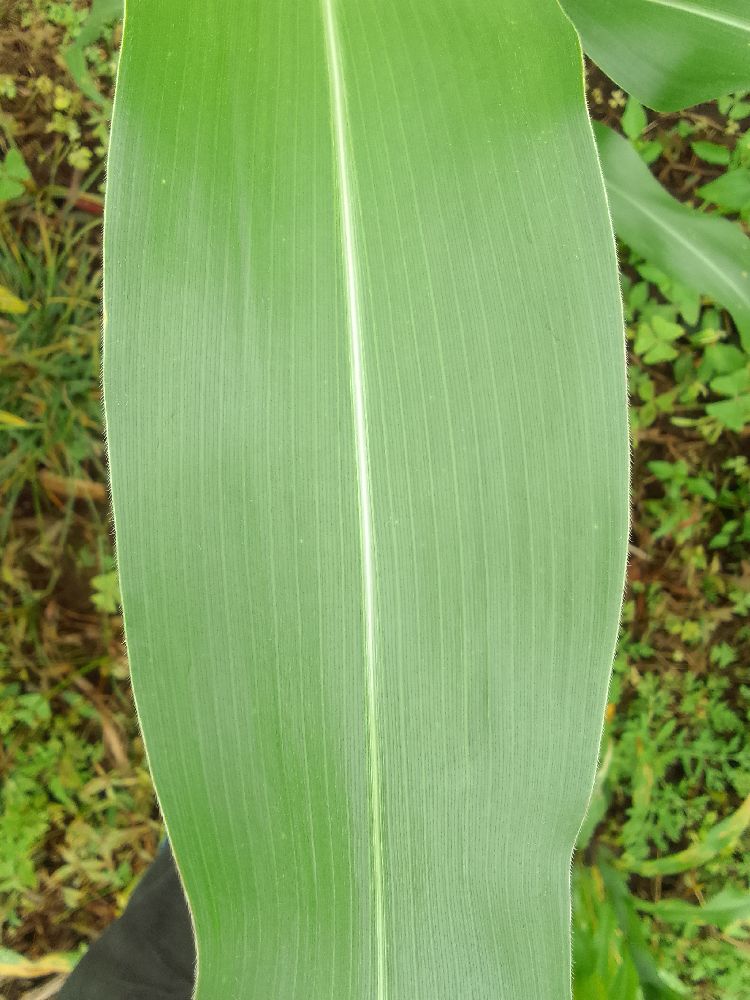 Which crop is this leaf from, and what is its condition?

maize, healthy
